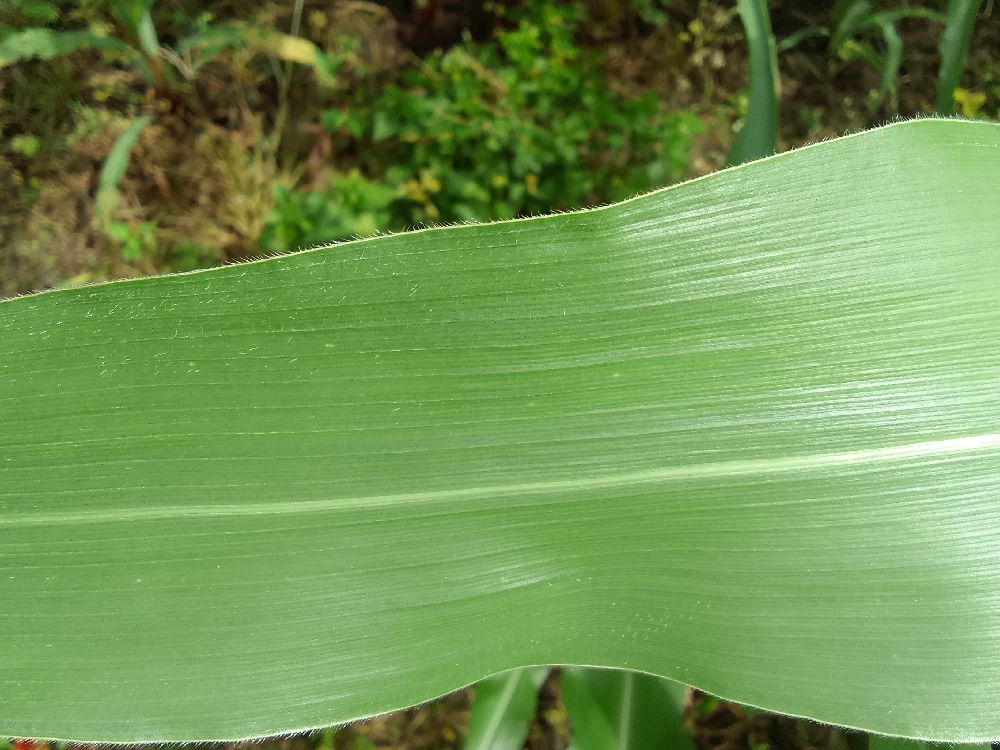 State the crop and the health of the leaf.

maize, healthy
